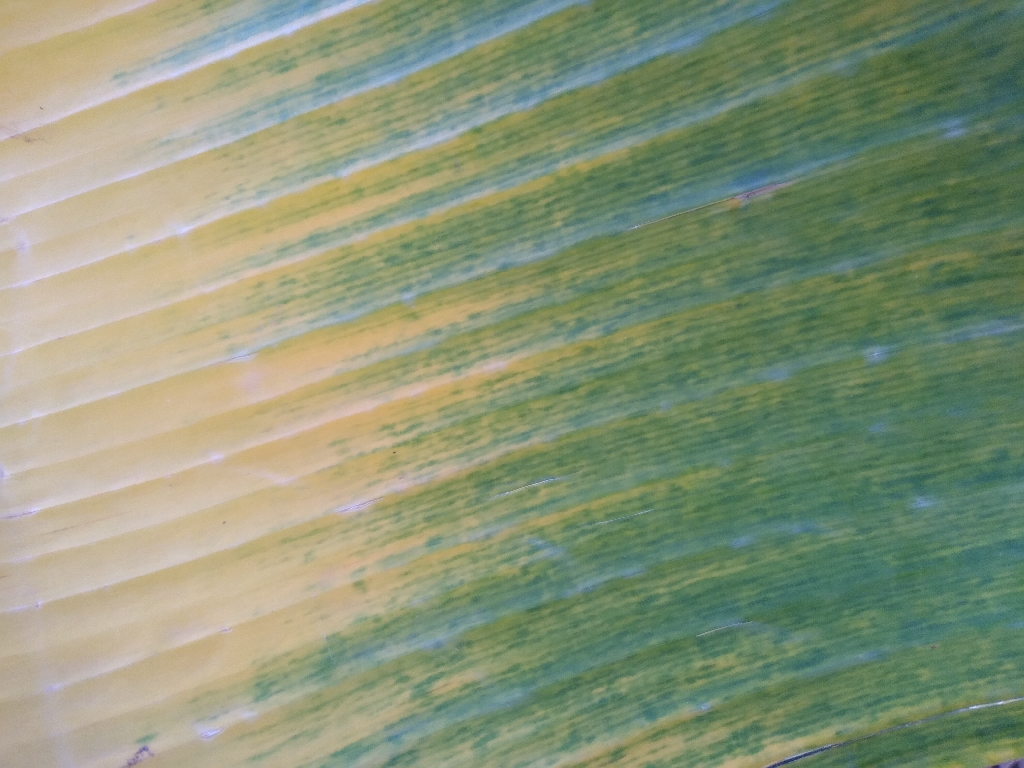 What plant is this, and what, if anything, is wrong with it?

banana, fusarium wilt race 1
